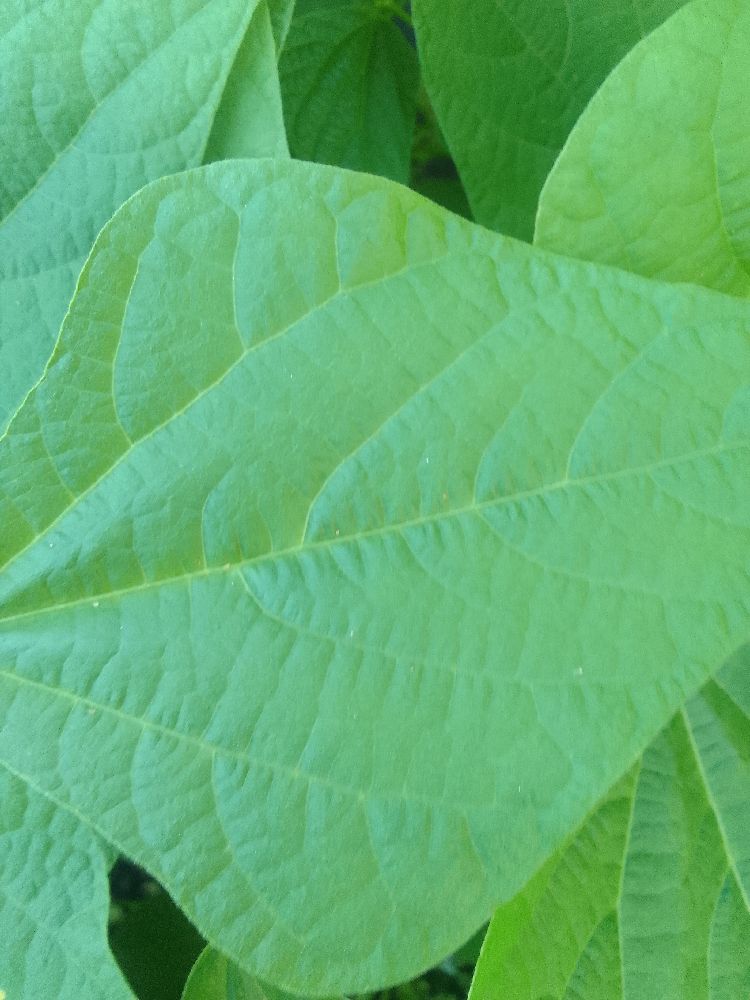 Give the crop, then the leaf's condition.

common bean, healthy
